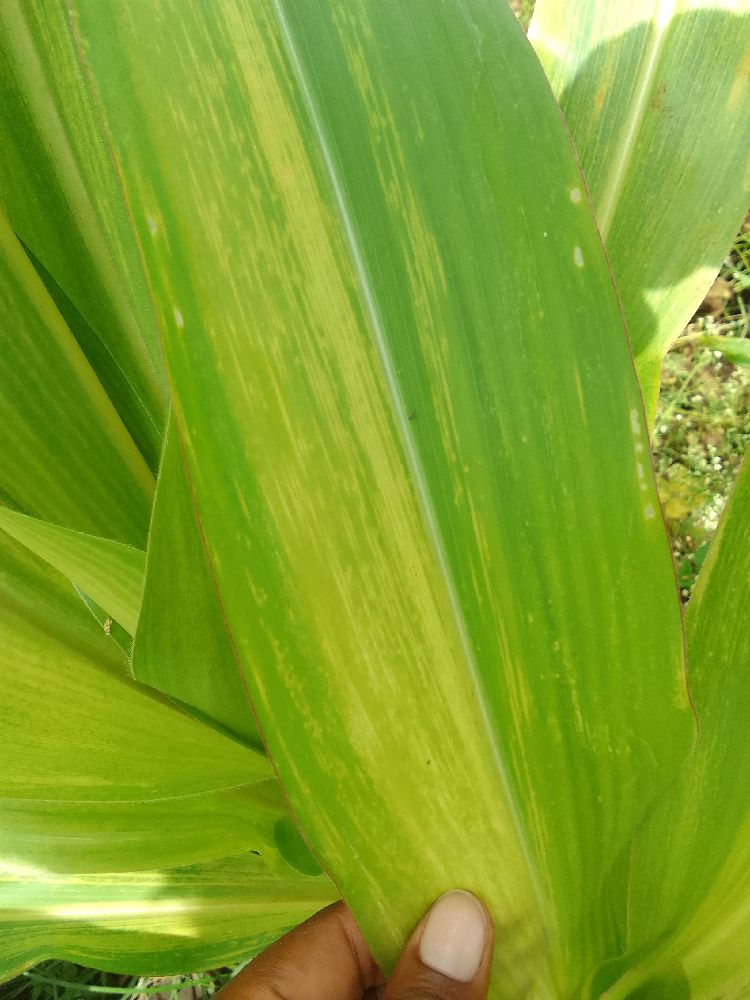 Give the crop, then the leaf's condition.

maize, maize lethal necrosis
